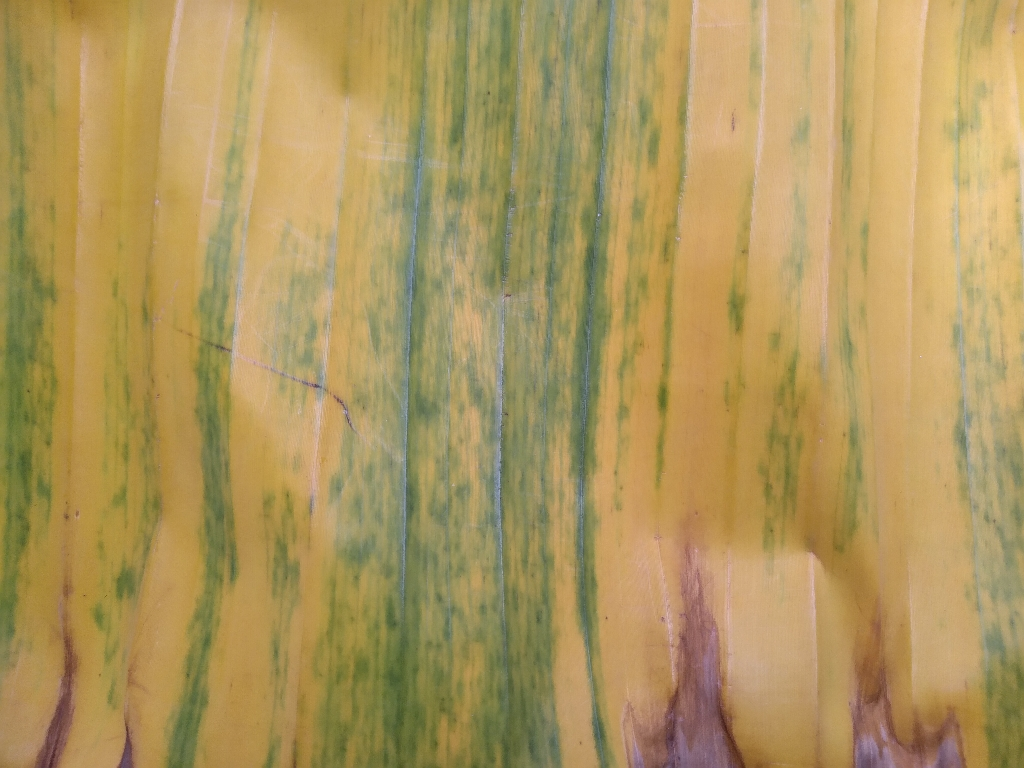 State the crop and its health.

banana, fusarium wilt race 1
